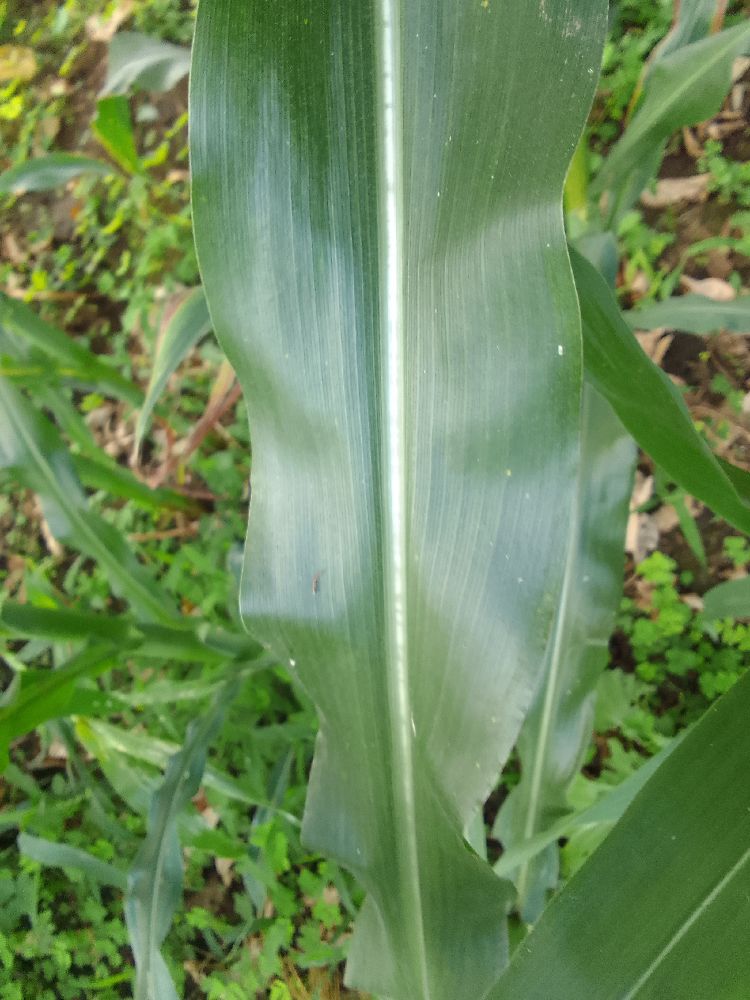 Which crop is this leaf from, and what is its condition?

maize, healthy
